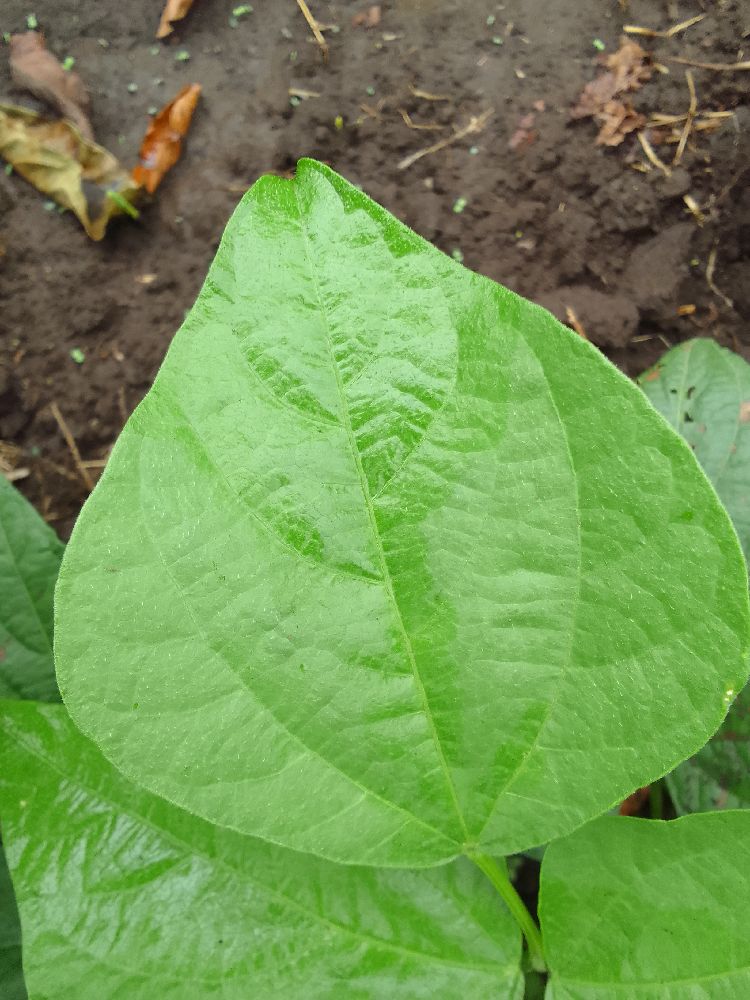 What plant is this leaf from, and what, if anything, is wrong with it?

common bean, healthy
